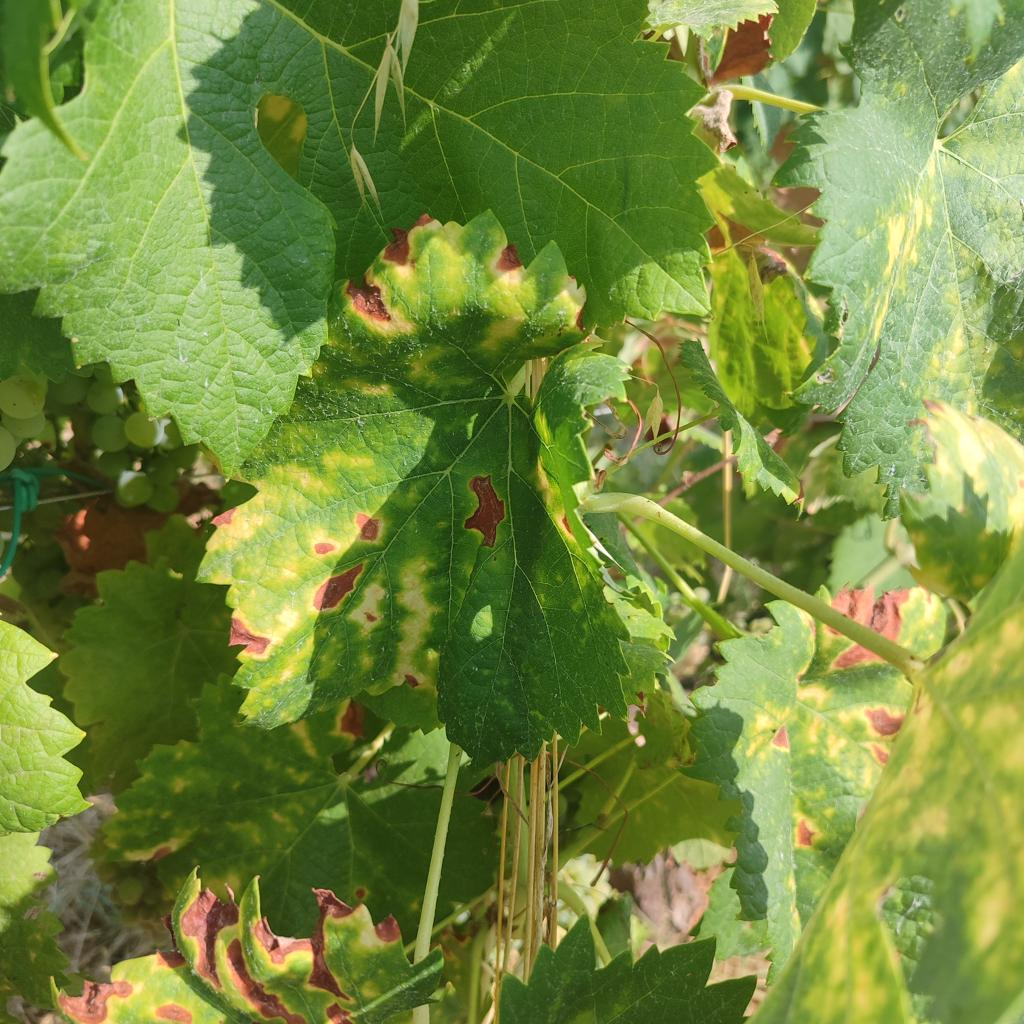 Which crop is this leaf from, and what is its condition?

grapevine, esca complex
